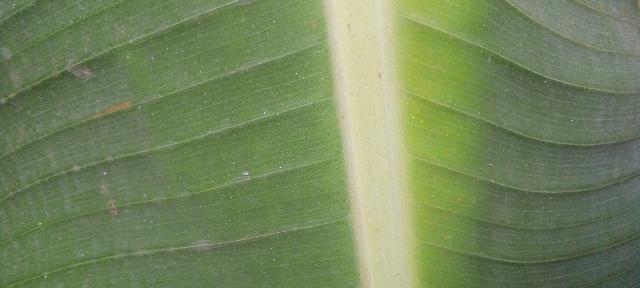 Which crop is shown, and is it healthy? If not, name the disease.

banana, healthy
